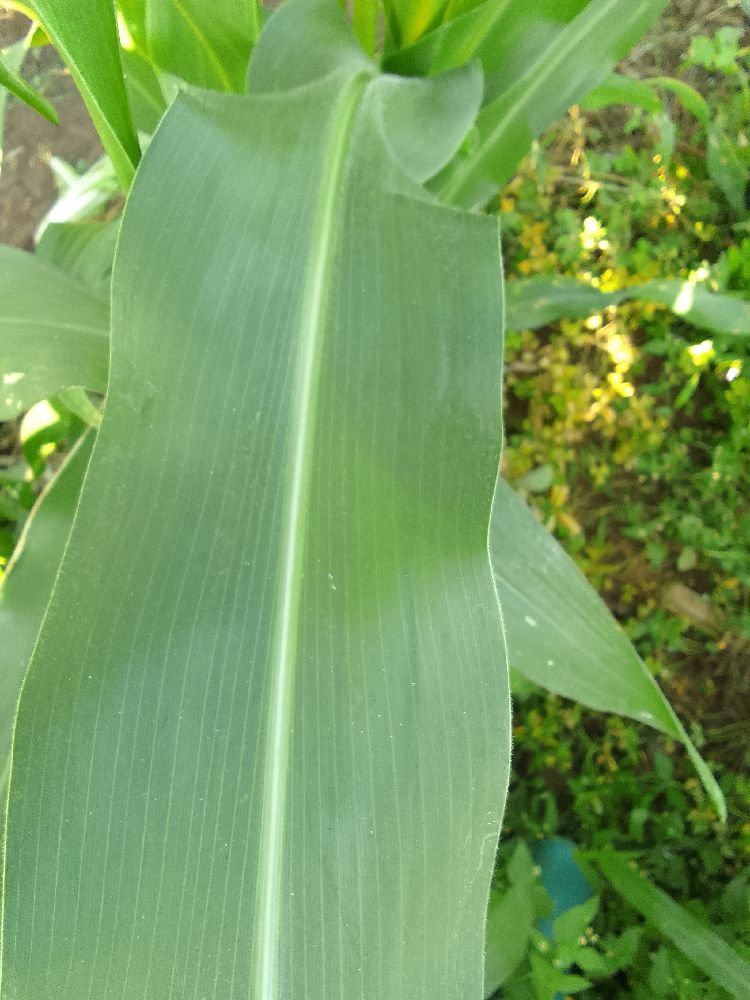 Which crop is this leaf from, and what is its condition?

maize, healthy
